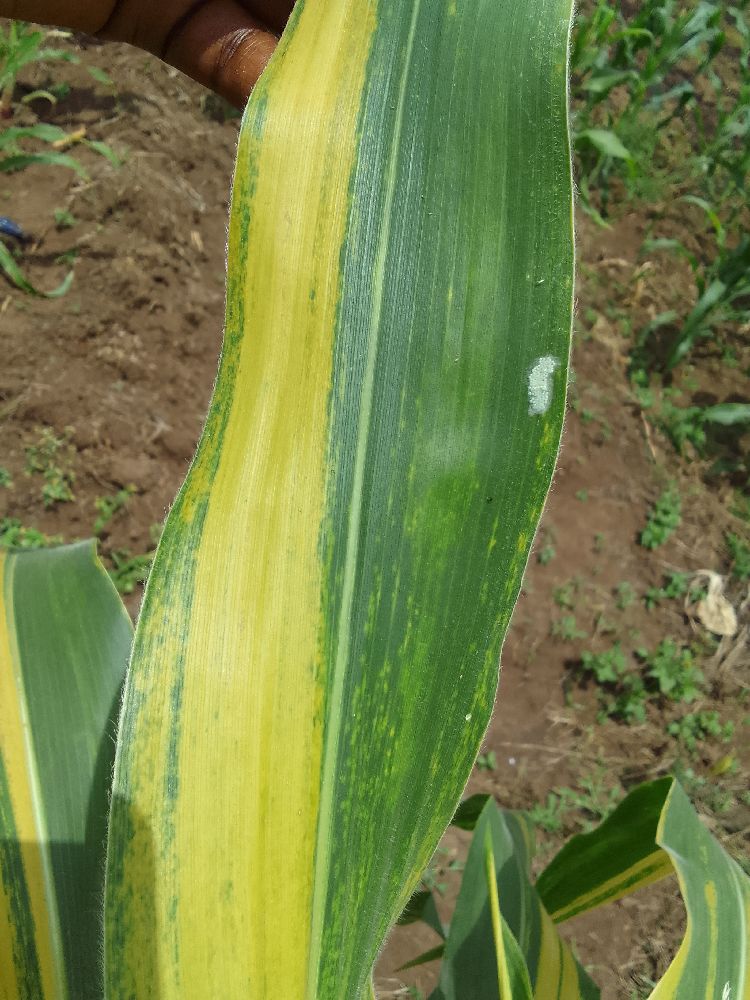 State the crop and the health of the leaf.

maize, maize lethal necrosis
